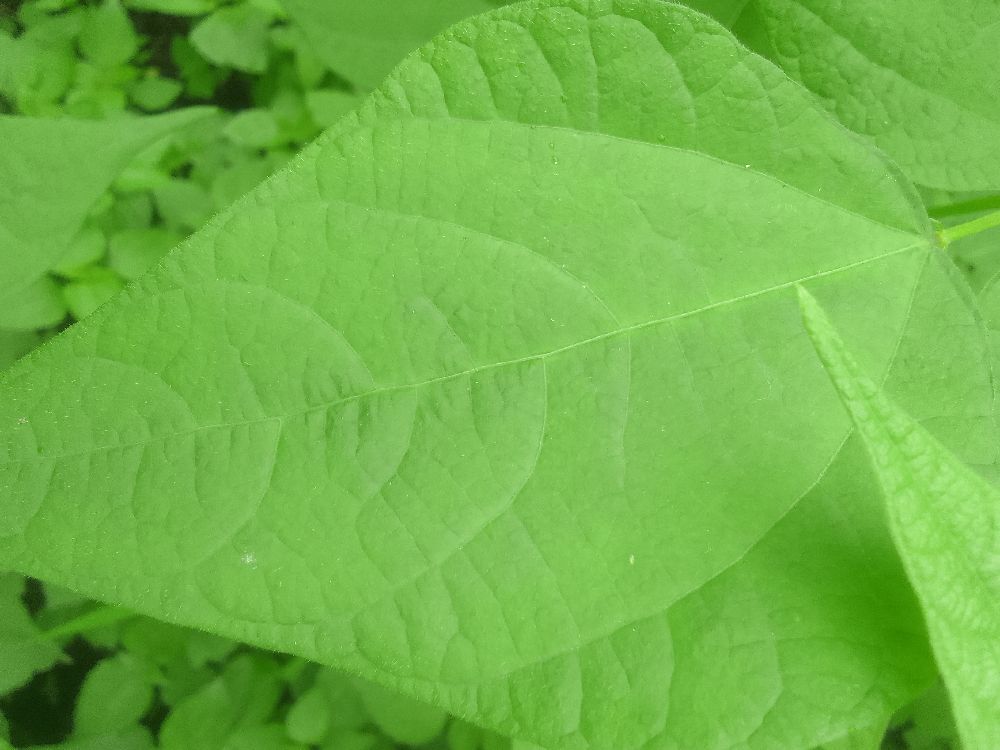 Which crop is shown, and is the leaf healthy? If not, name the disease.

common bean, healthy
